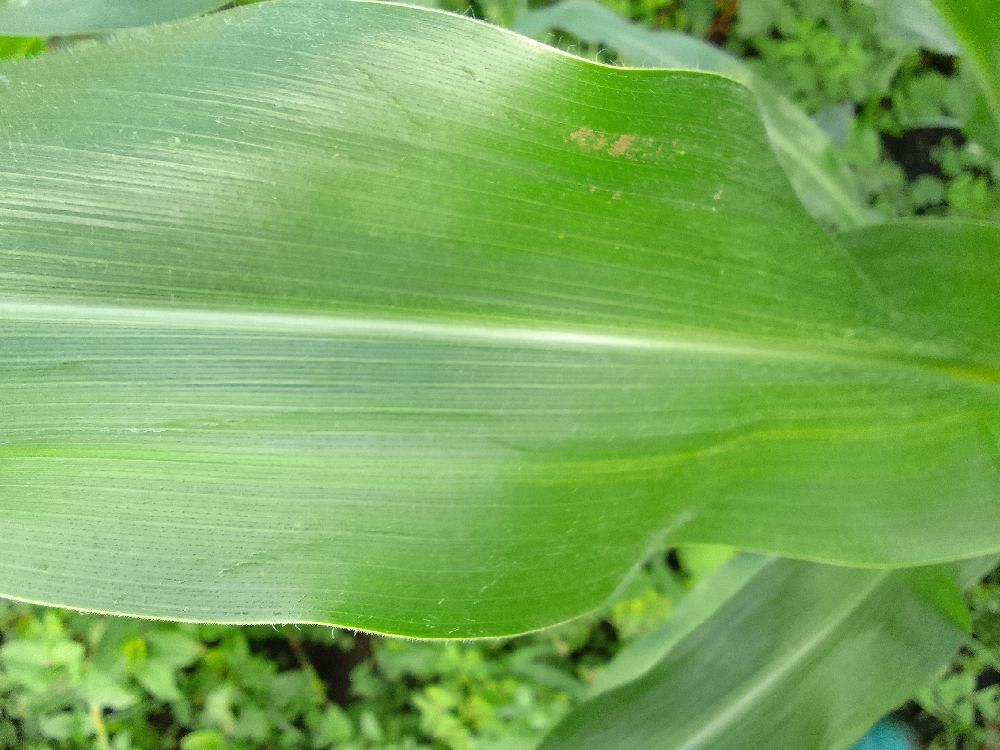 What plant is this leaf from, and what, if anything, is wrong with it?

maize, healthy
